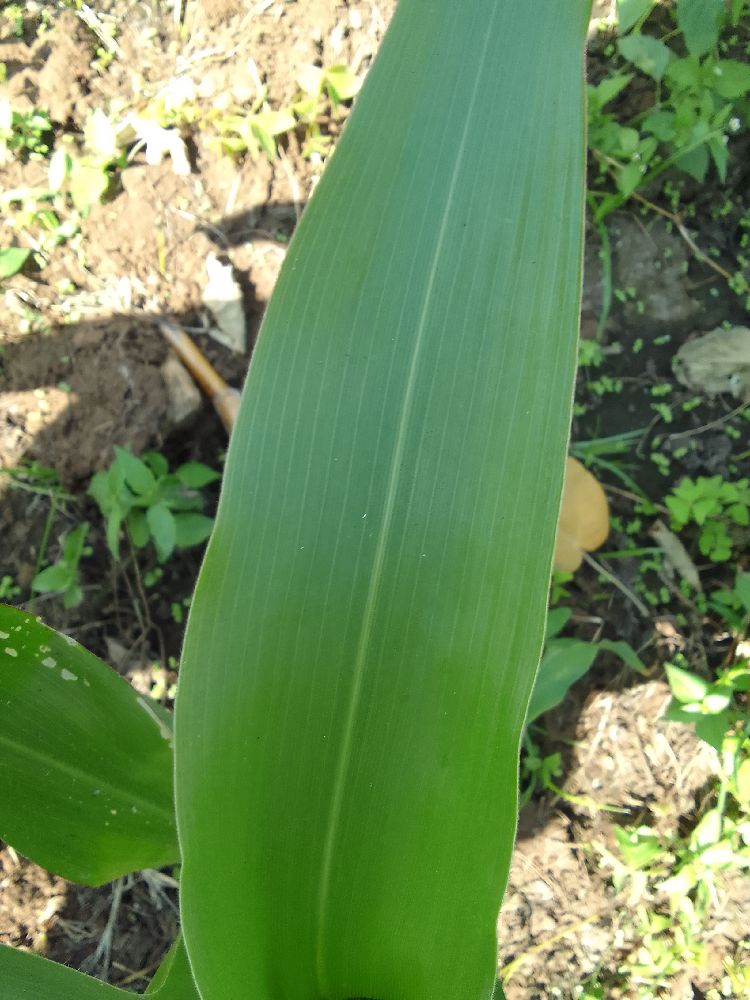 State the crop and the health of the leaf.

maize, healthy
